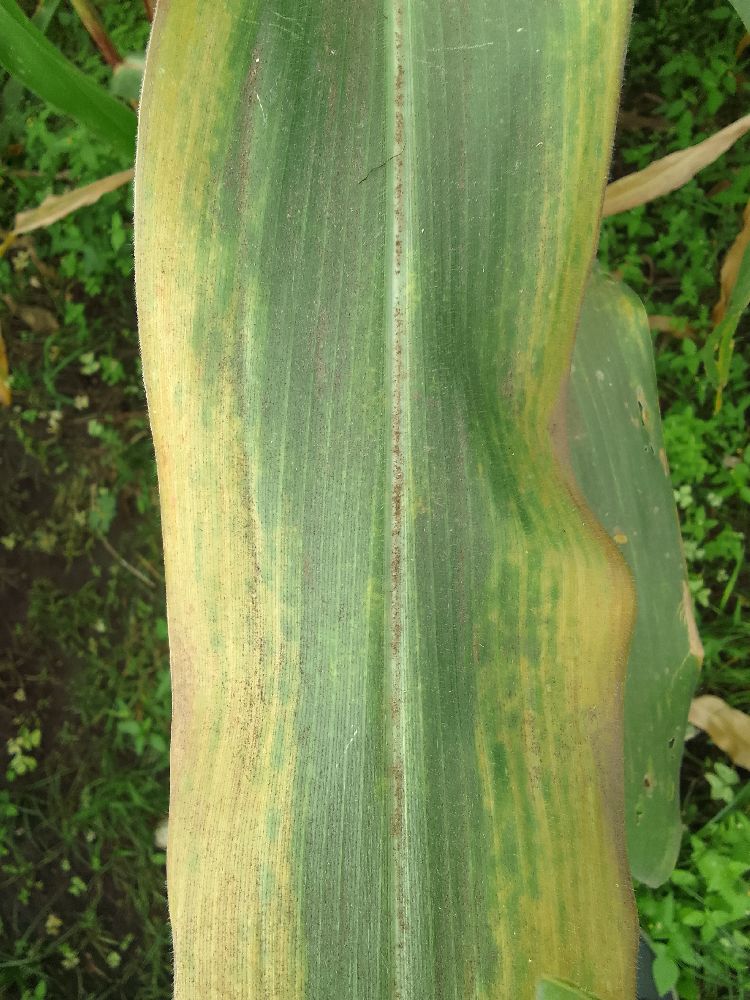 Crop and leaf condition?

maize, maize lethal necrosis
